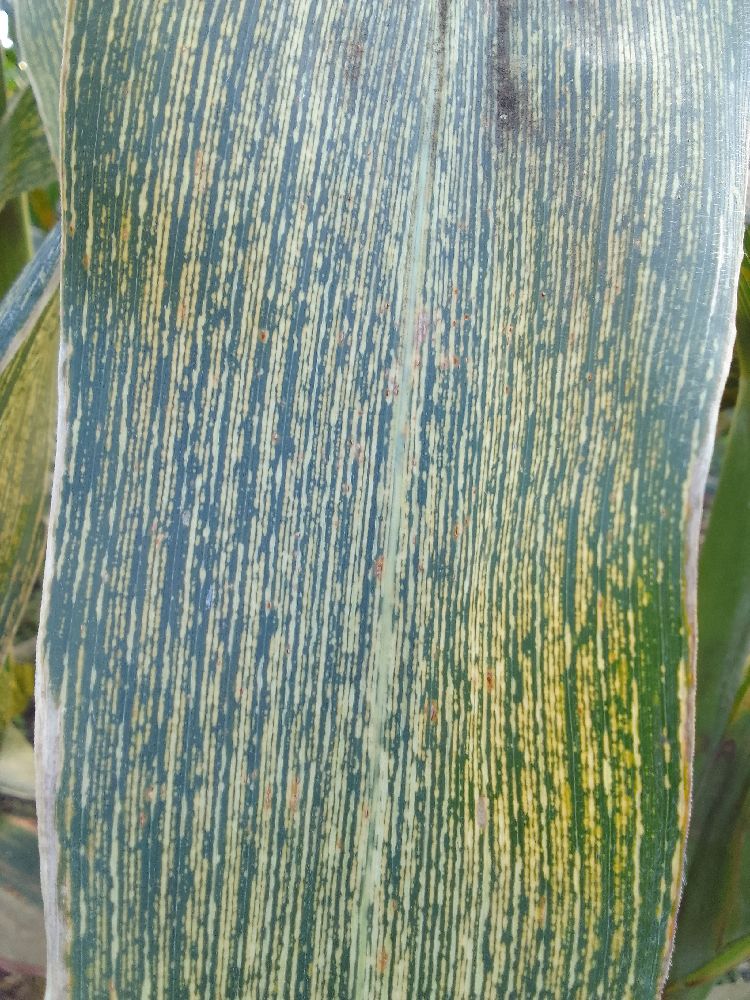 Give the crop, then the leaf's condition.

maize, maize streak virus
